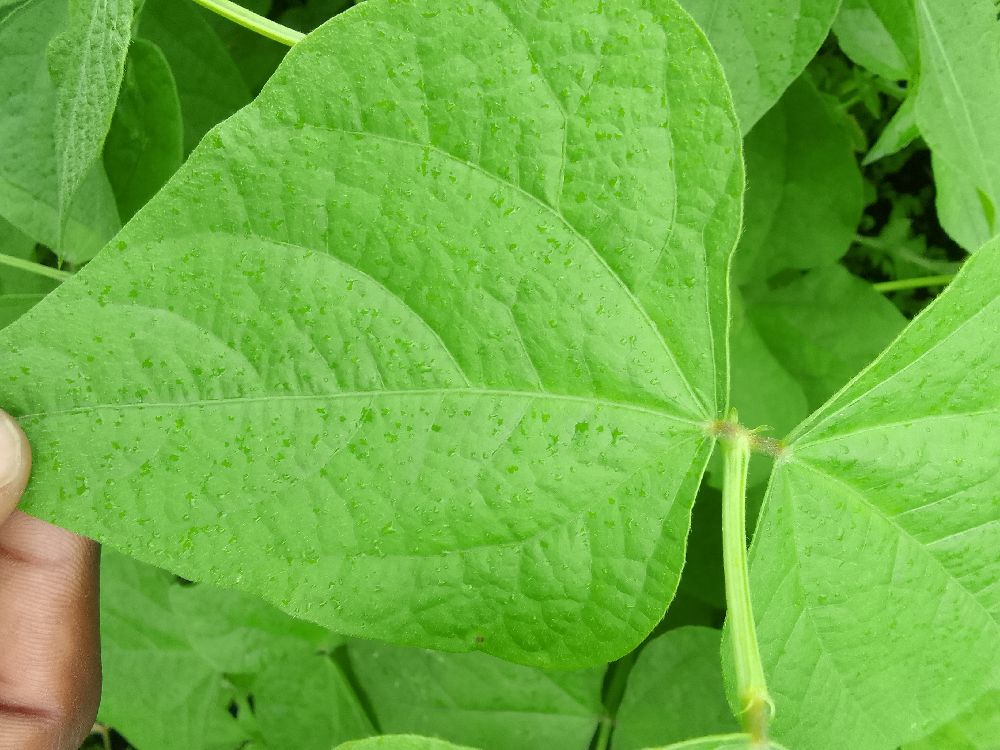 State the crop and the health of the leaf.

common bean, healthy
